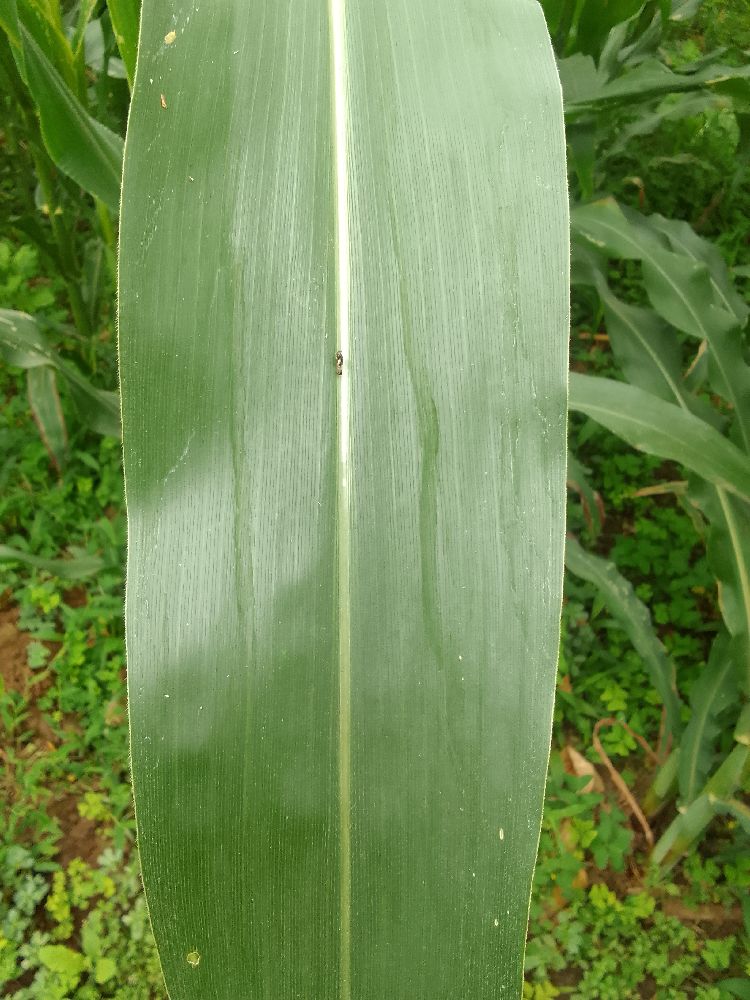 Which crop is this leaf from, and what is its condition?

maize, healthy
